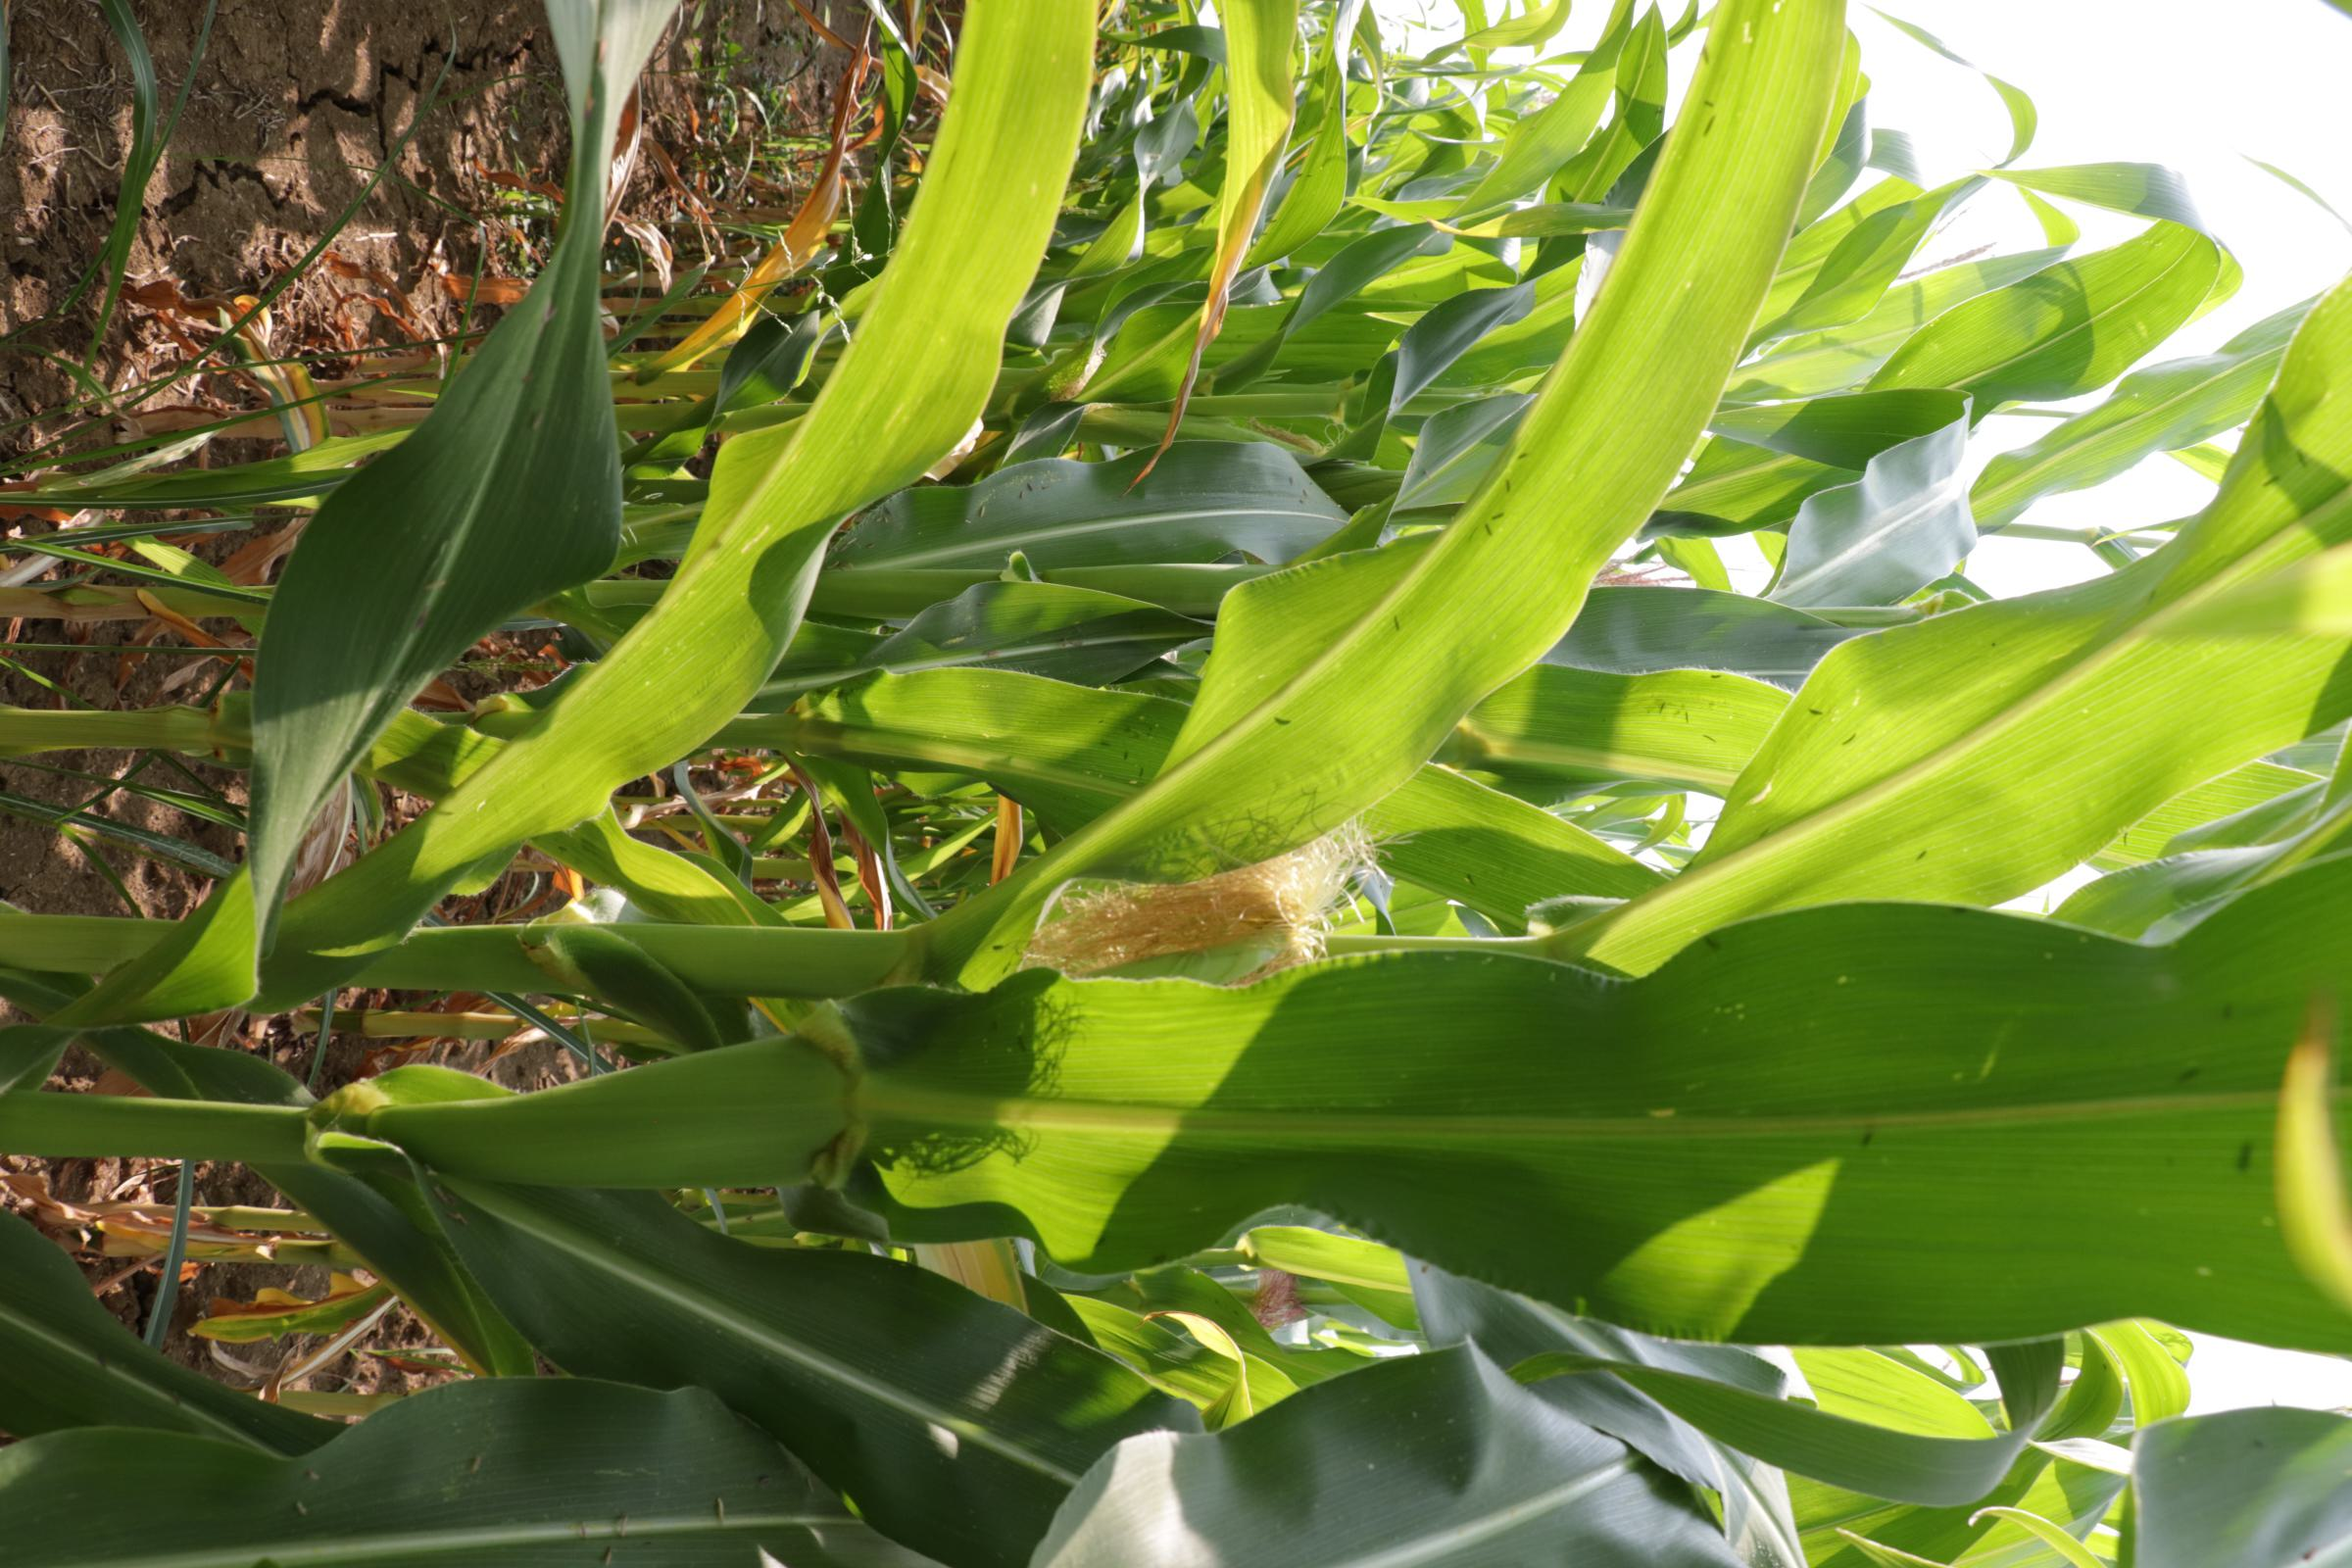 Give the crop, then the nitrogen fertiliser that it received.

maize, no added nitrogen
